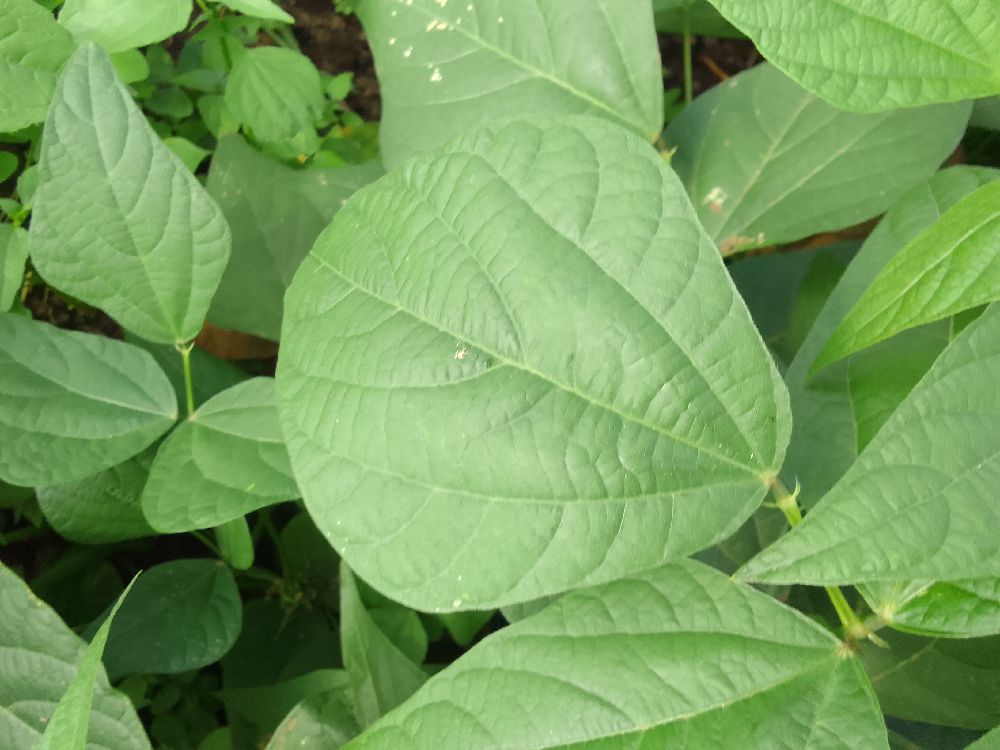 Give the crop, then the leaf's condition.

common bean, healthy
